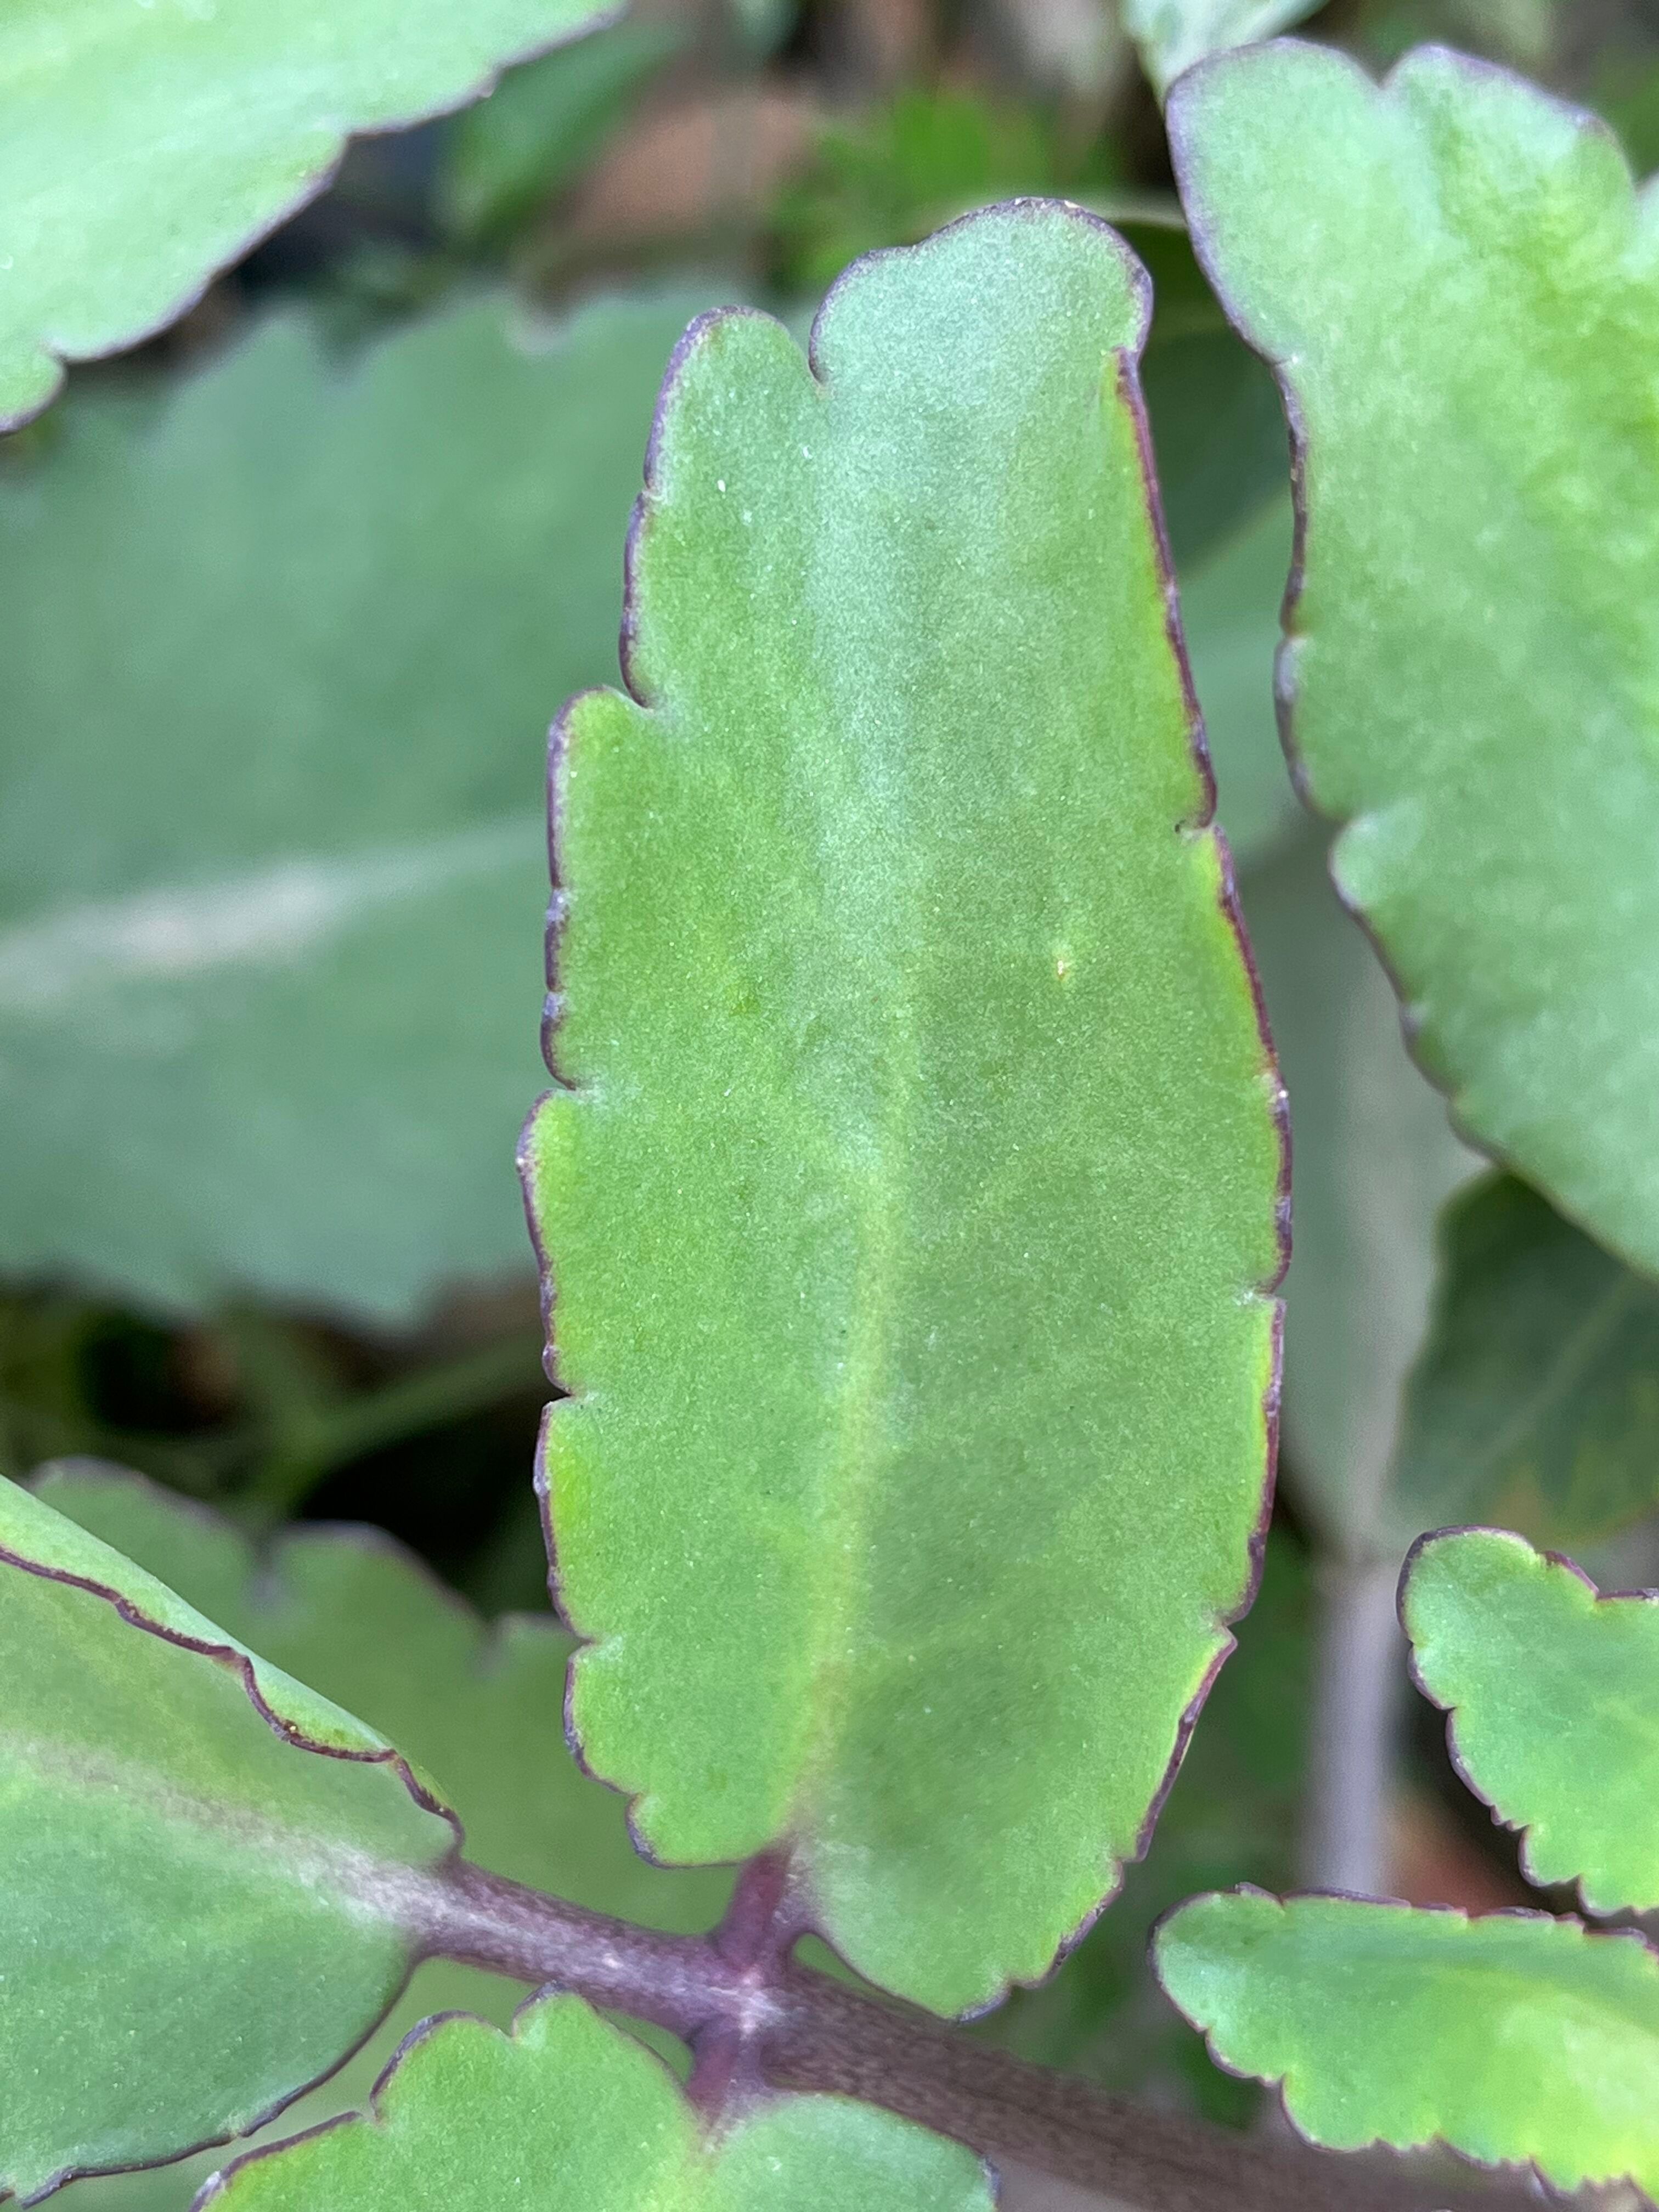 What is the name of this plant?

pathorkuci
